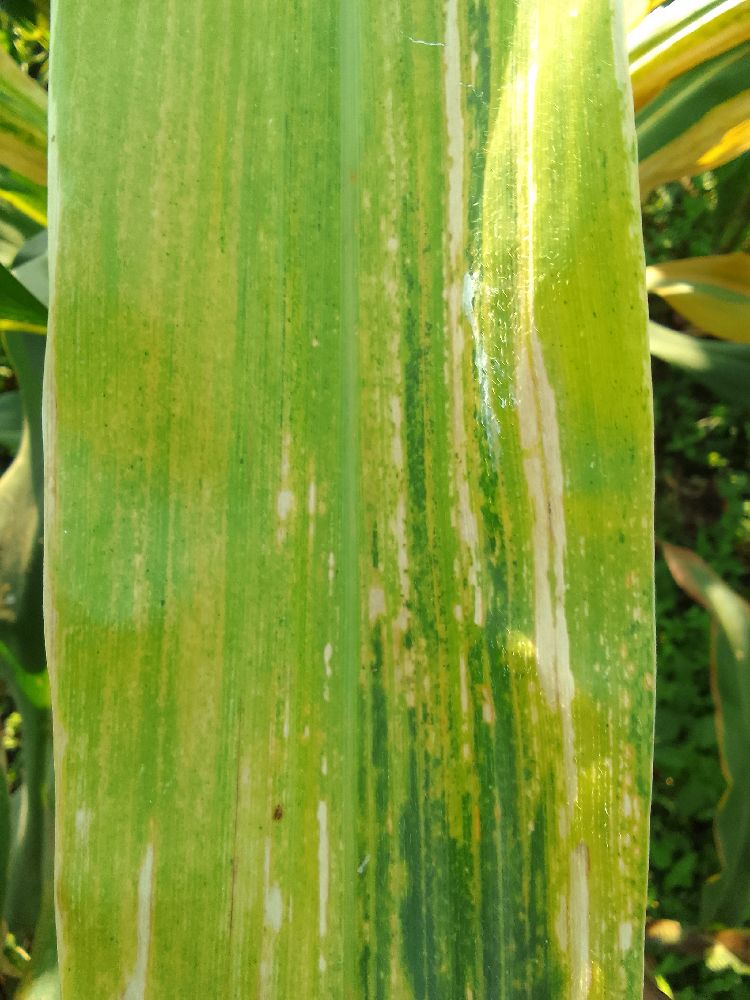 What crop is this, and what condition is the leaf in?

maize, maize lethal necrosis
